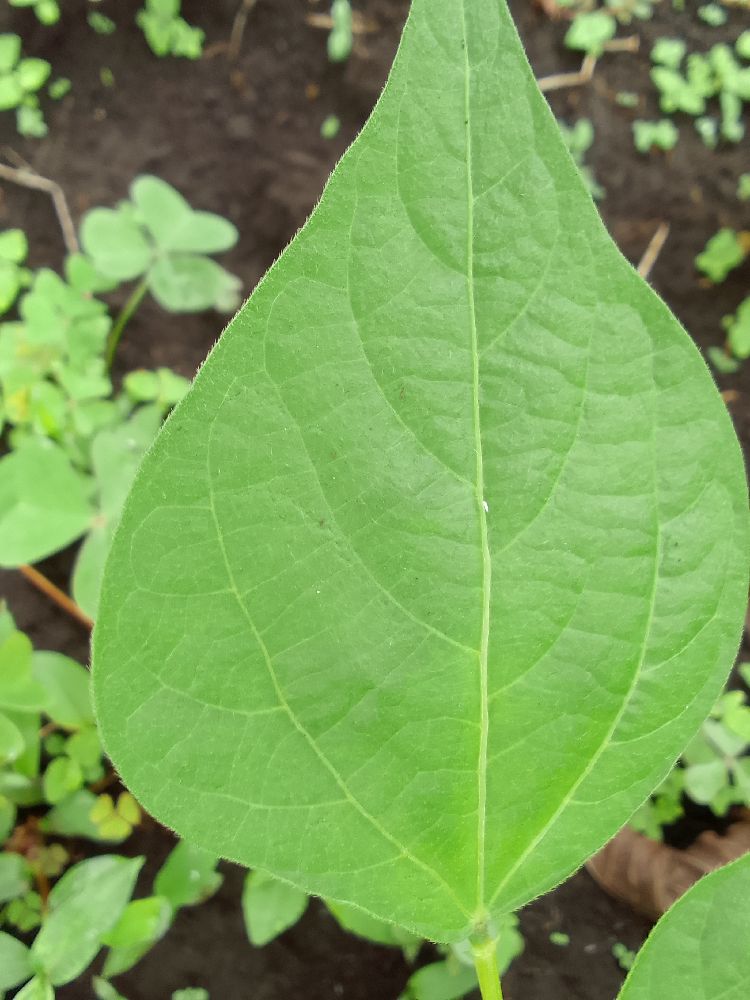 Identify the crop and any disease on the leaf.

common bean, healthy
